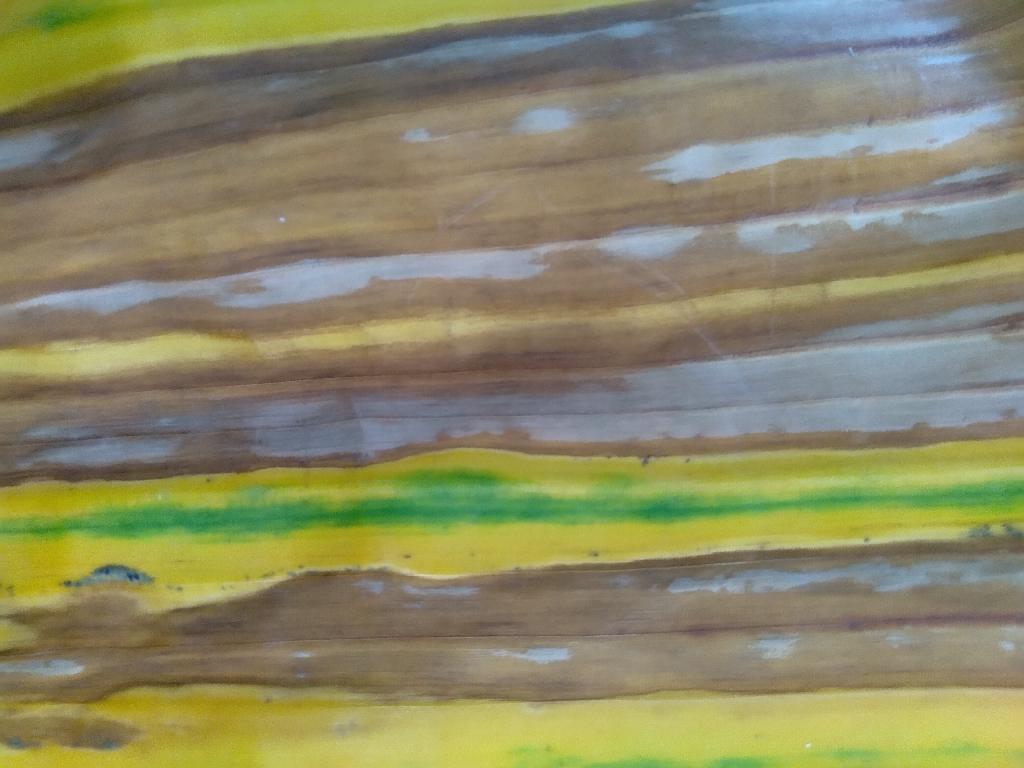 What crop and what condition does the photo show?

banana, fusarium wilt race 1
